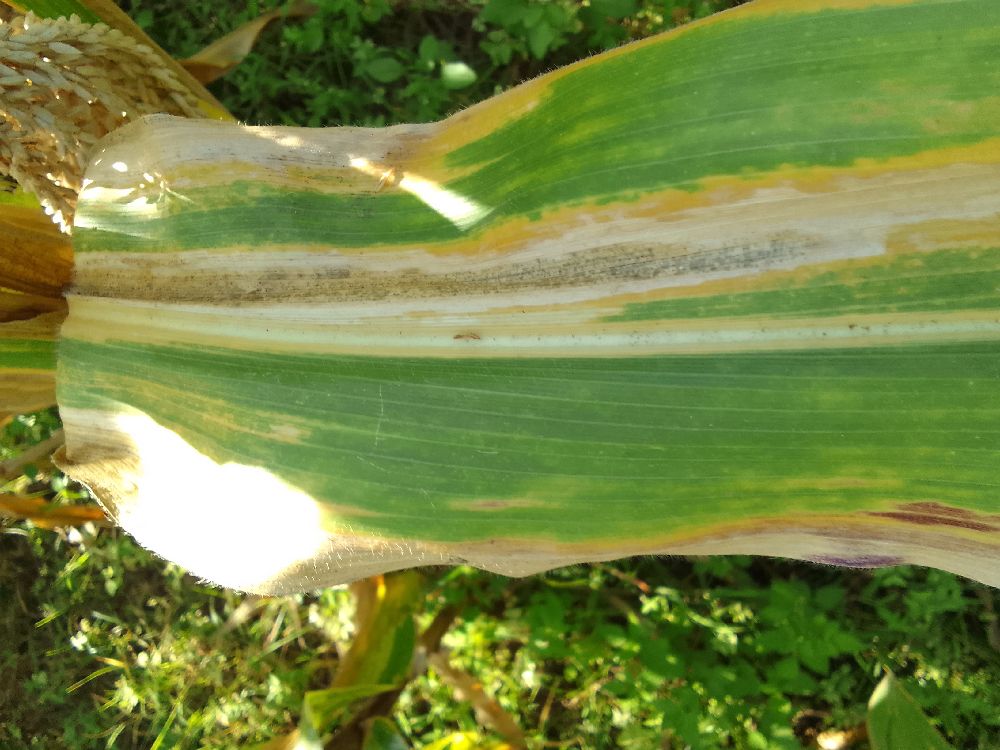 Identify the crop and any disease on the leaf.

maize, maize lethal necrosis
